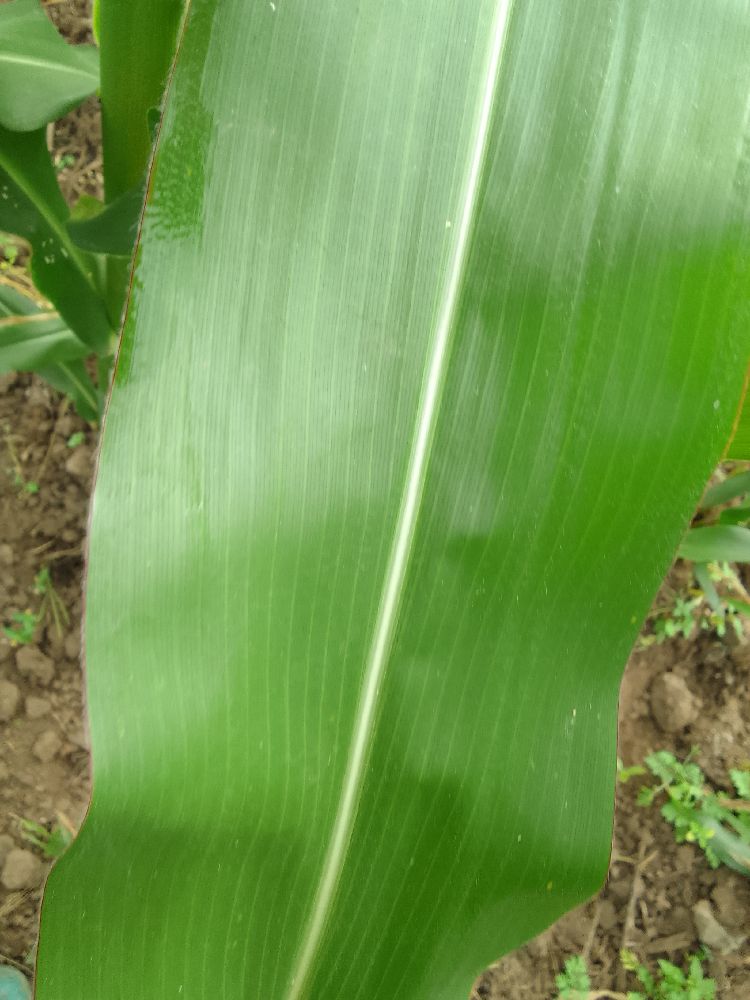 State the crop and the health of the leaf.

maize, healthy
